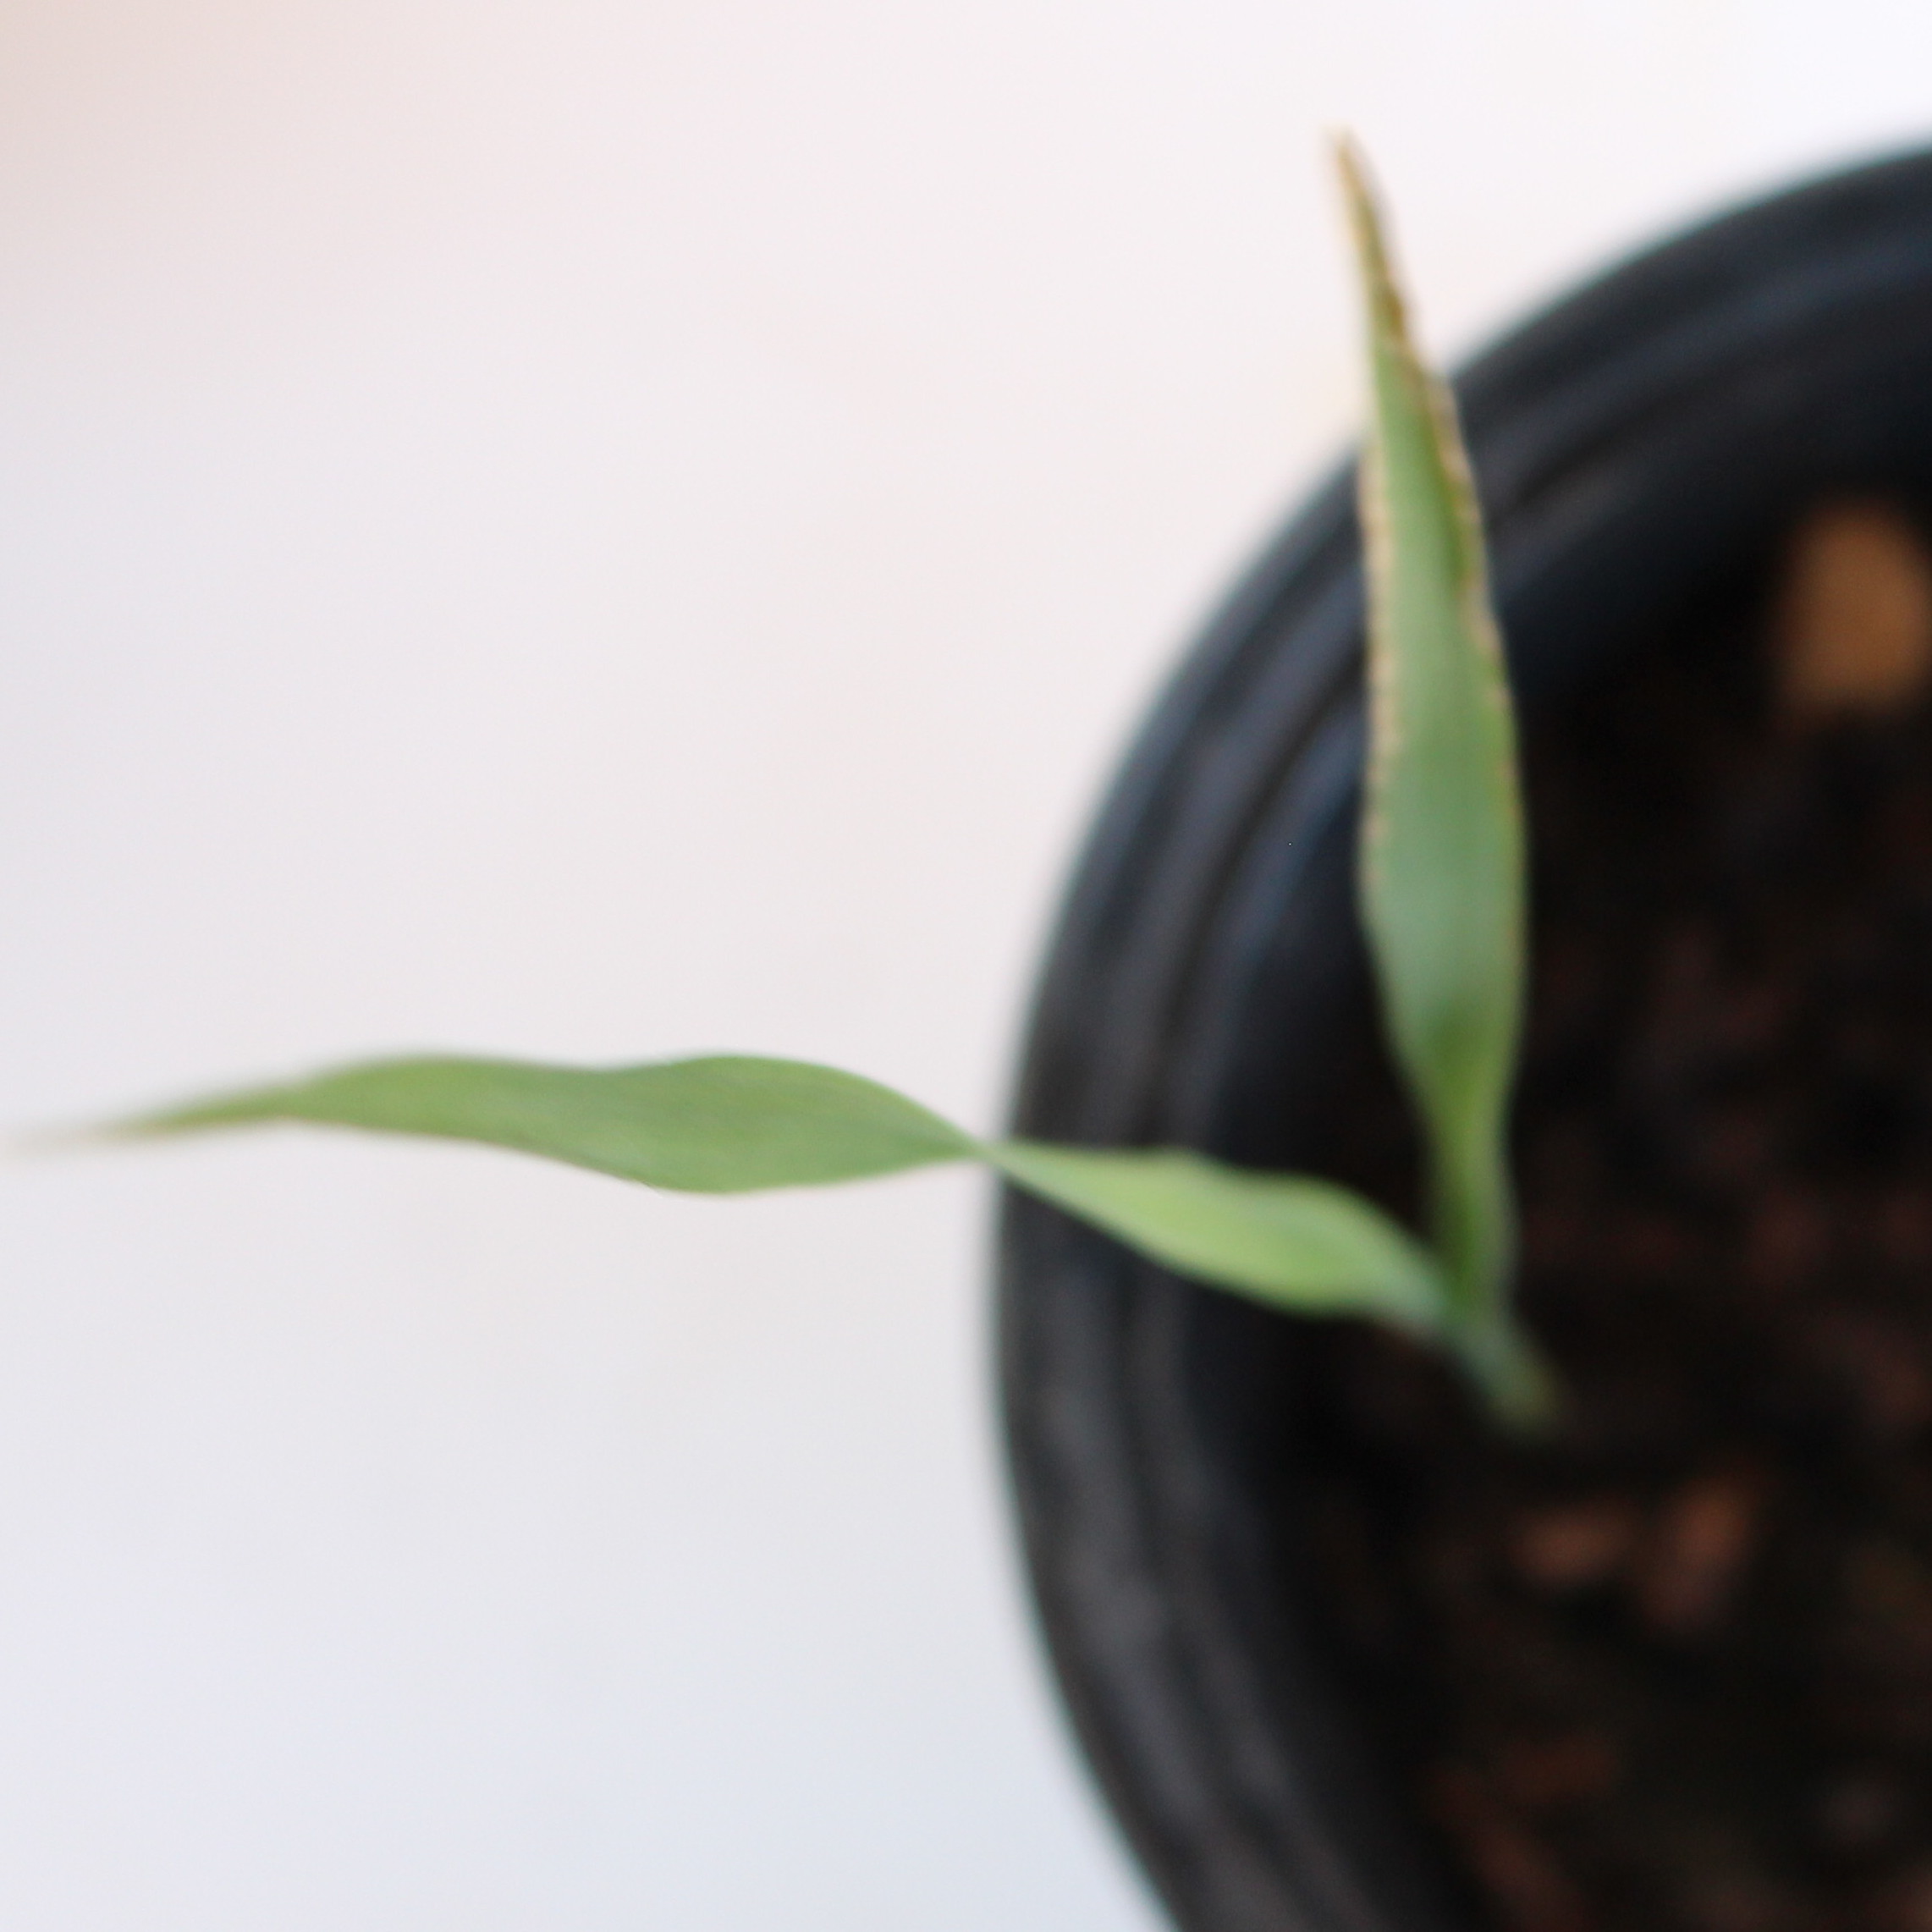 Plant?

Avena sterilis
